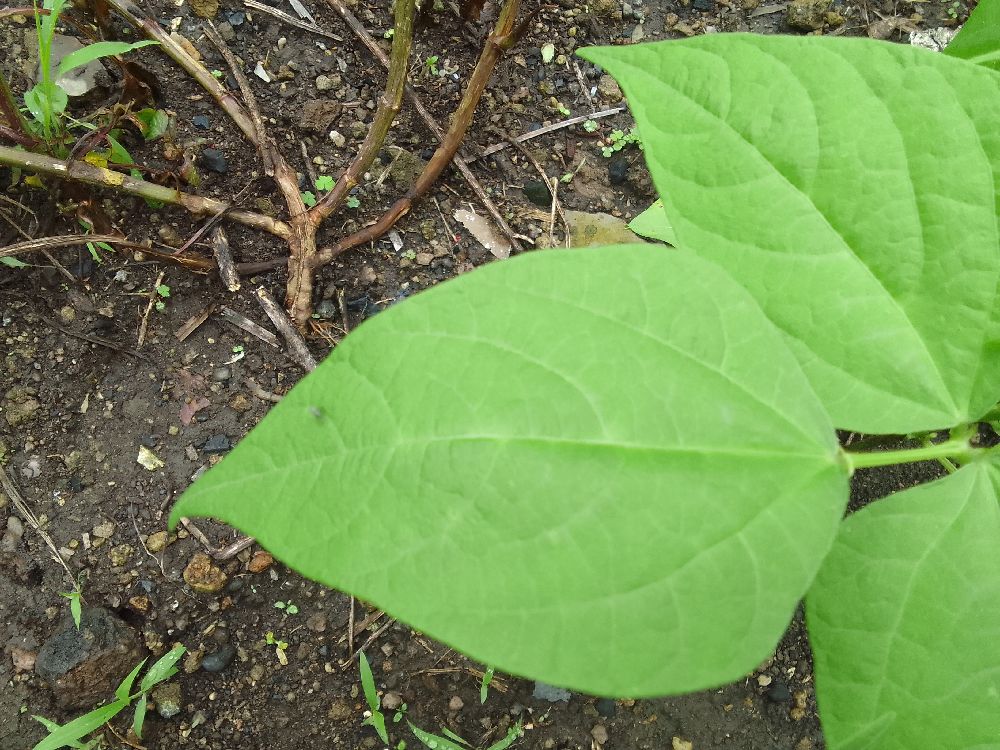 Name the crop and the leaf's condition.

common bean, healthy
